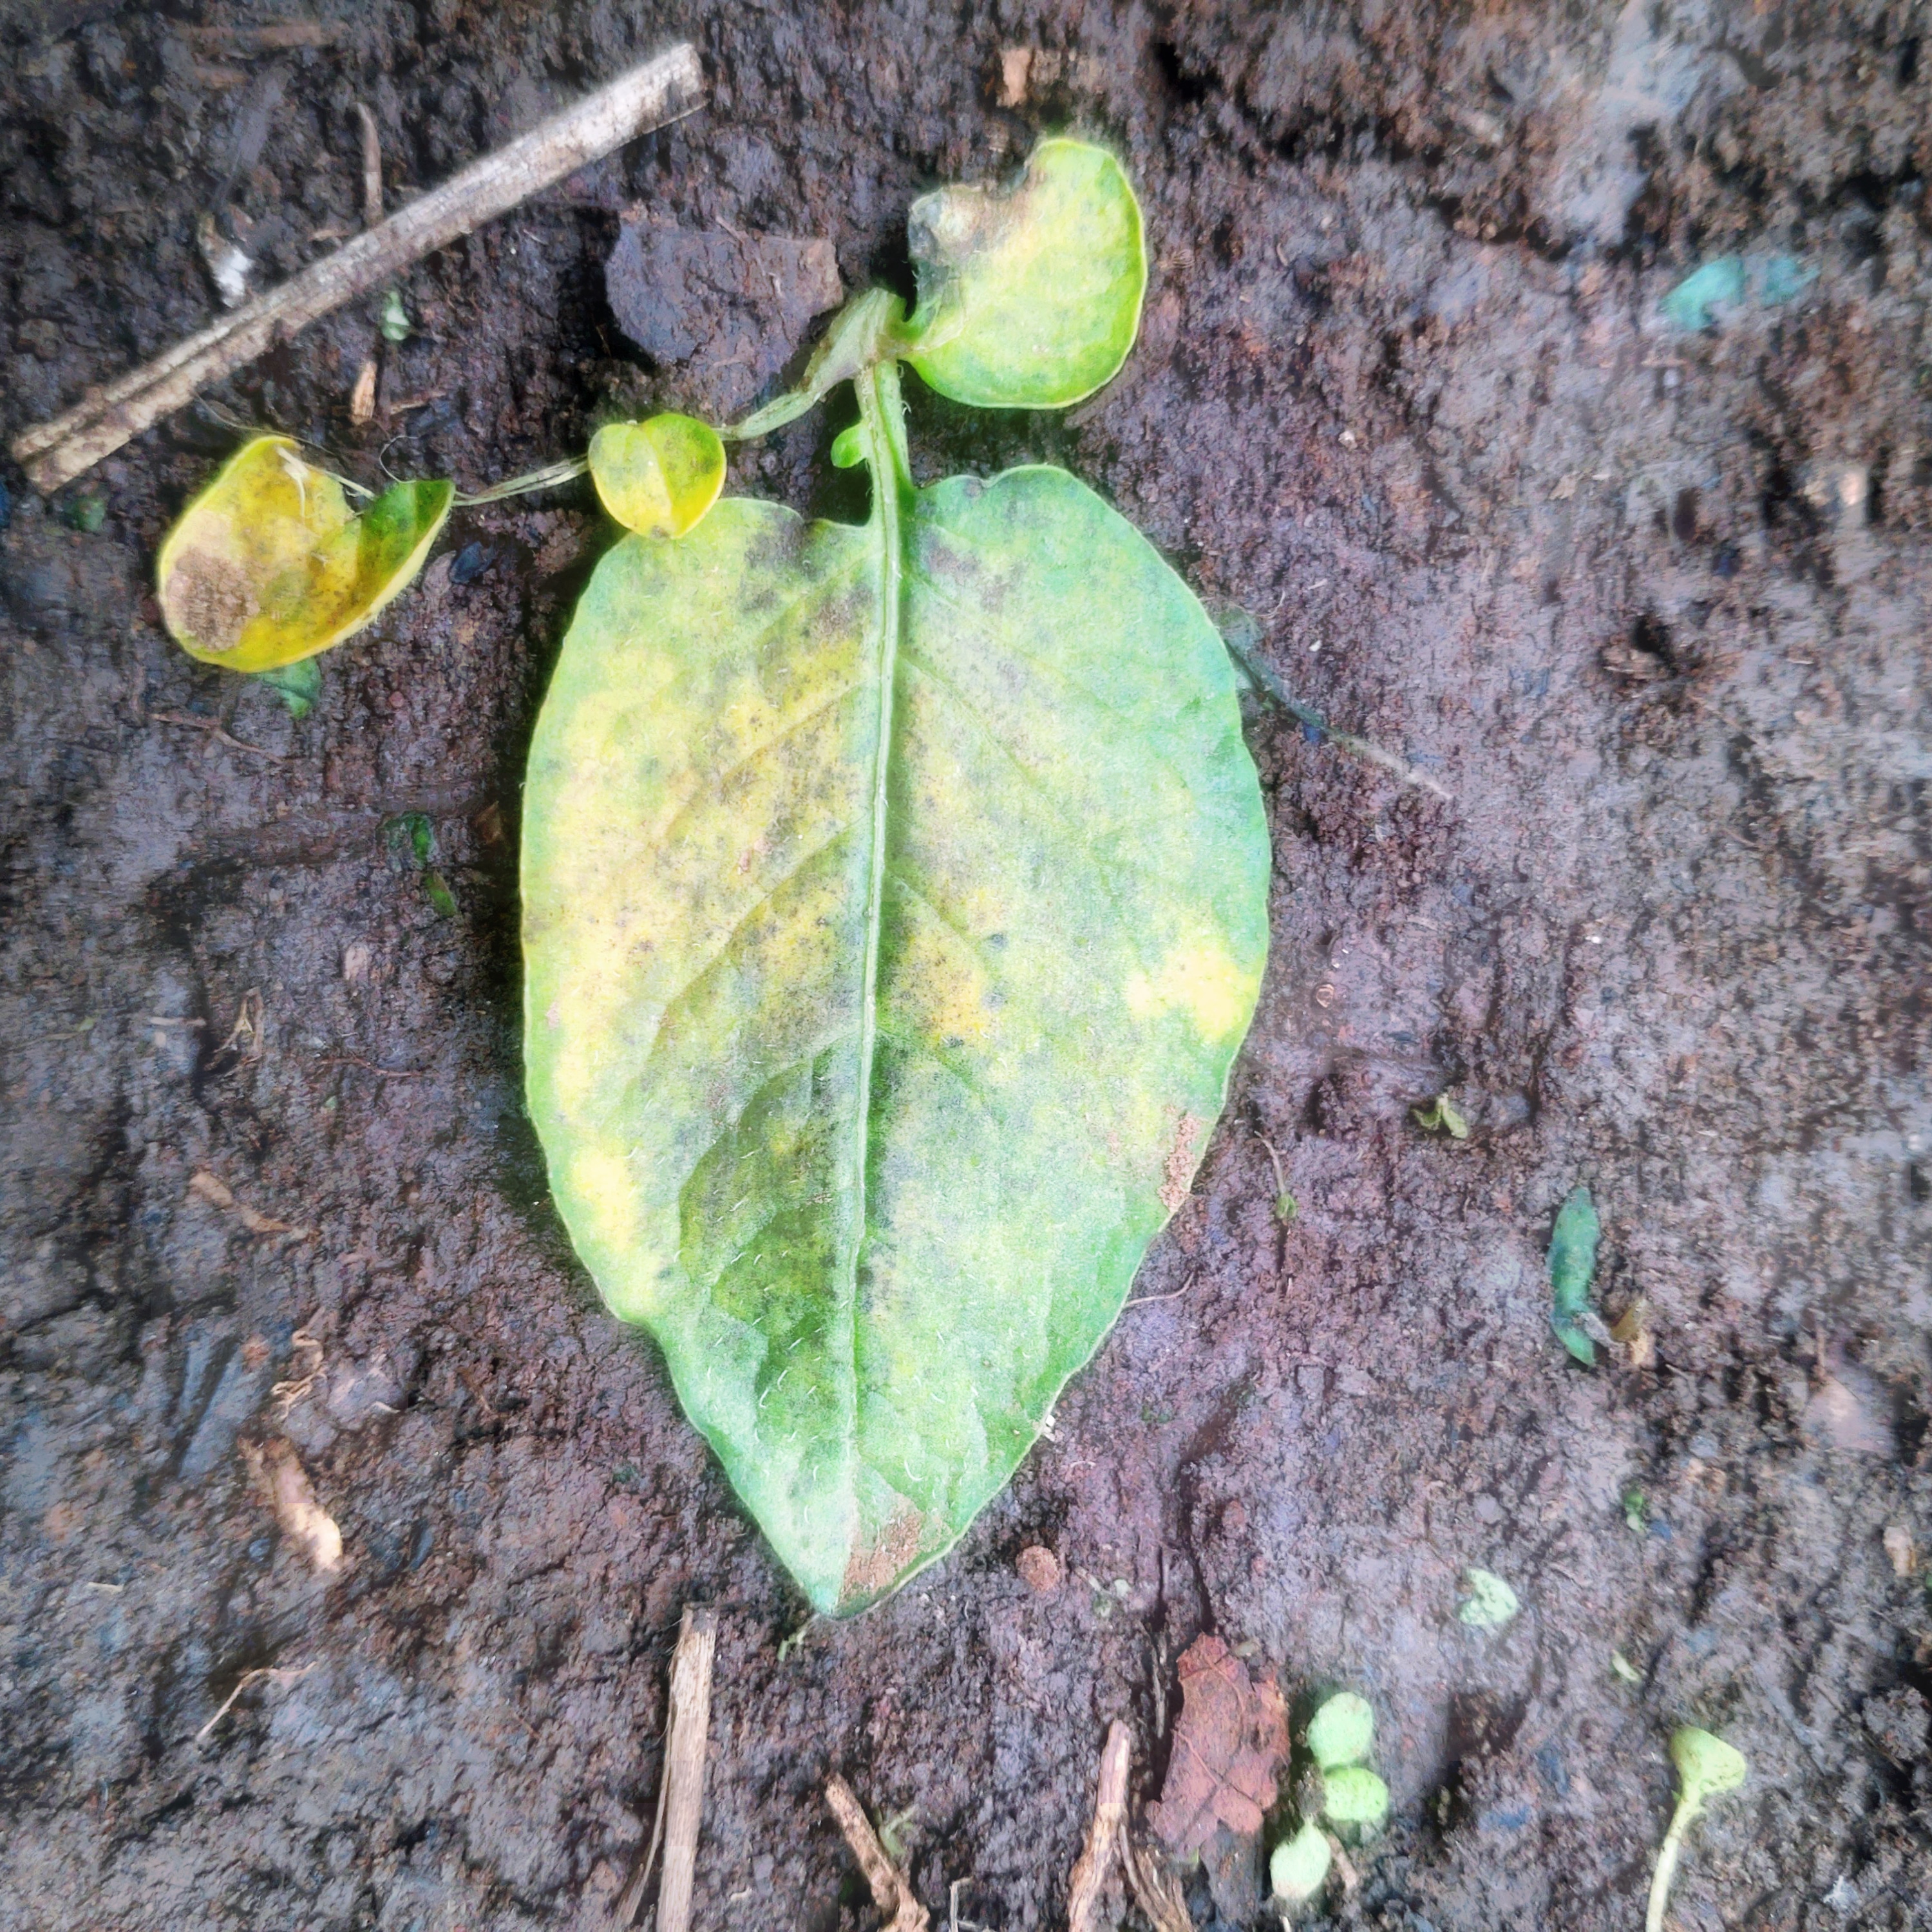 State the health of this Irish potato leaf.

late blight
